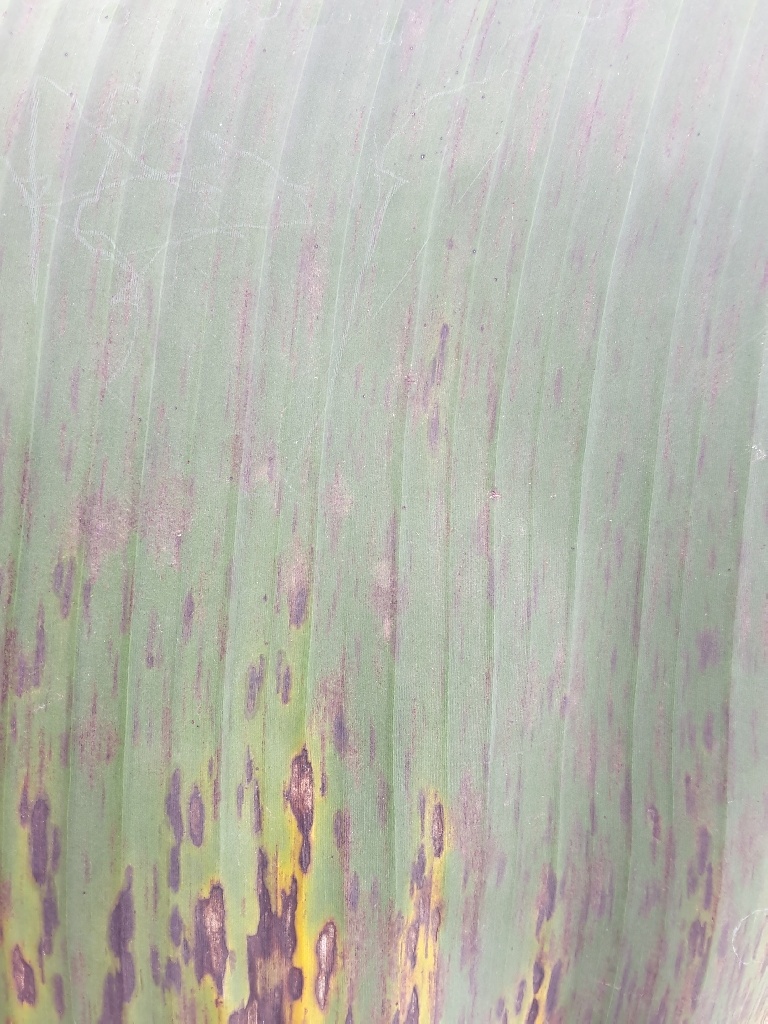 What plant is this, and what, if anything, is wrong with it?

banana, black sigatoka
